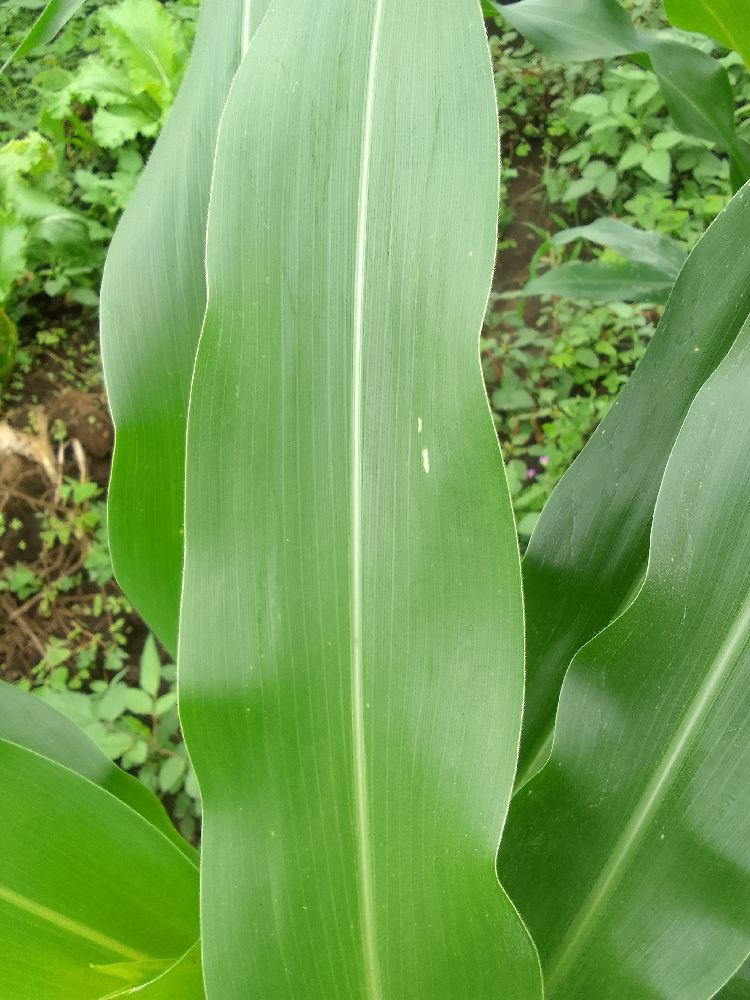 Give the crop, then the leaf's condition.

maize, healthy
